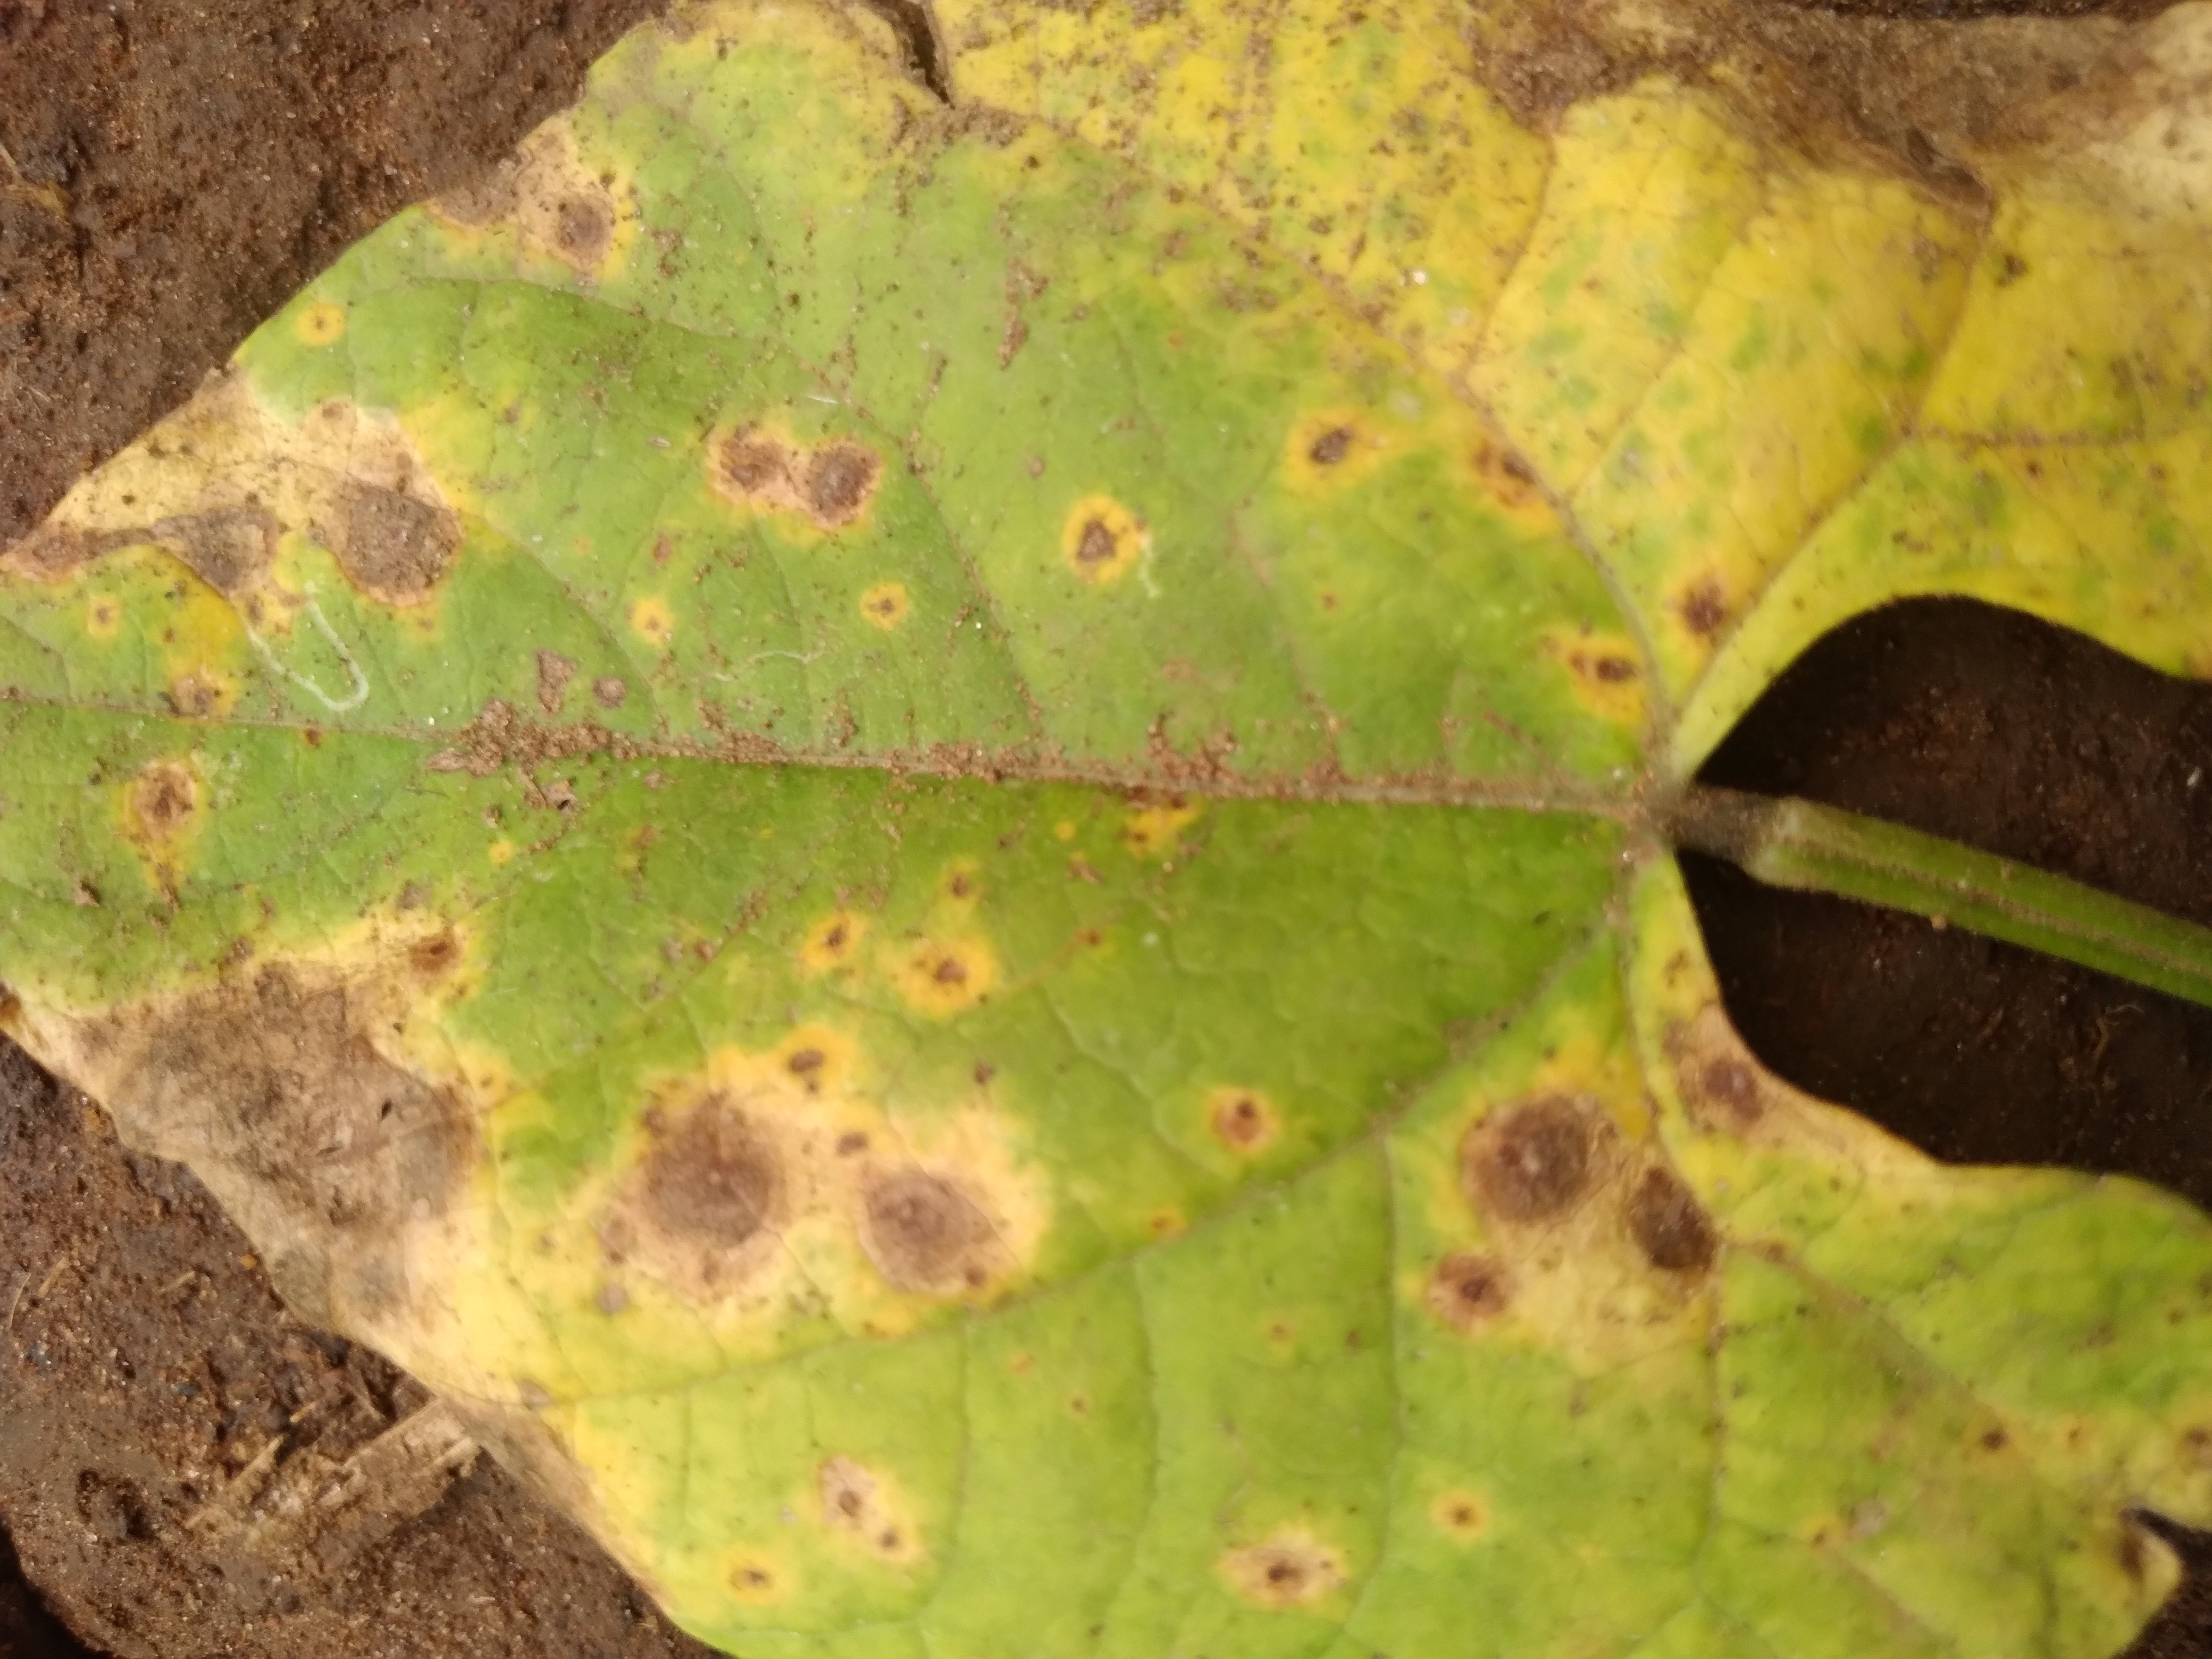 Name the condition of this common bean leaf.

rust
